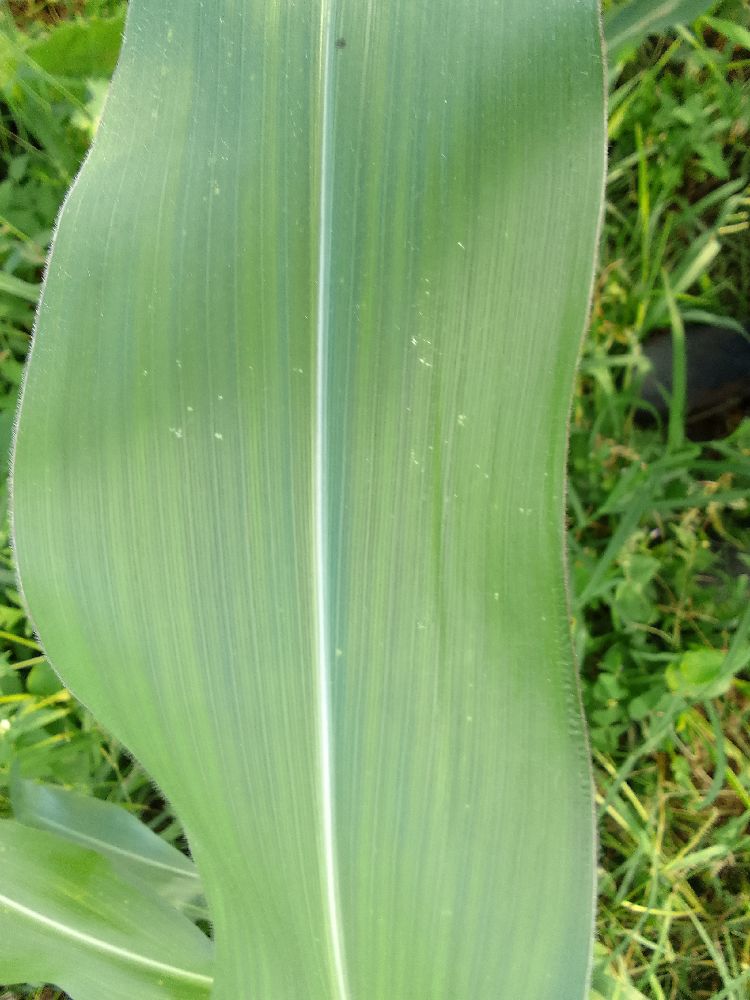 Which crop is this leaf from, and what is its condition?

maize, healthy
